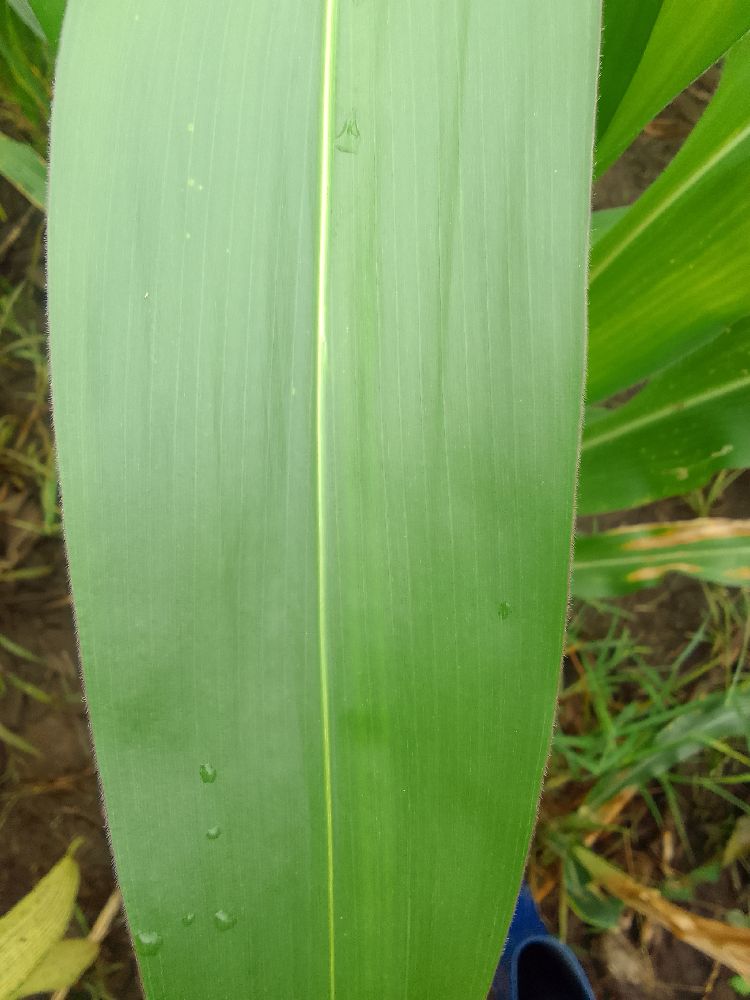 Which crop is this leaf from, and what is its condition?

maize, healthy
